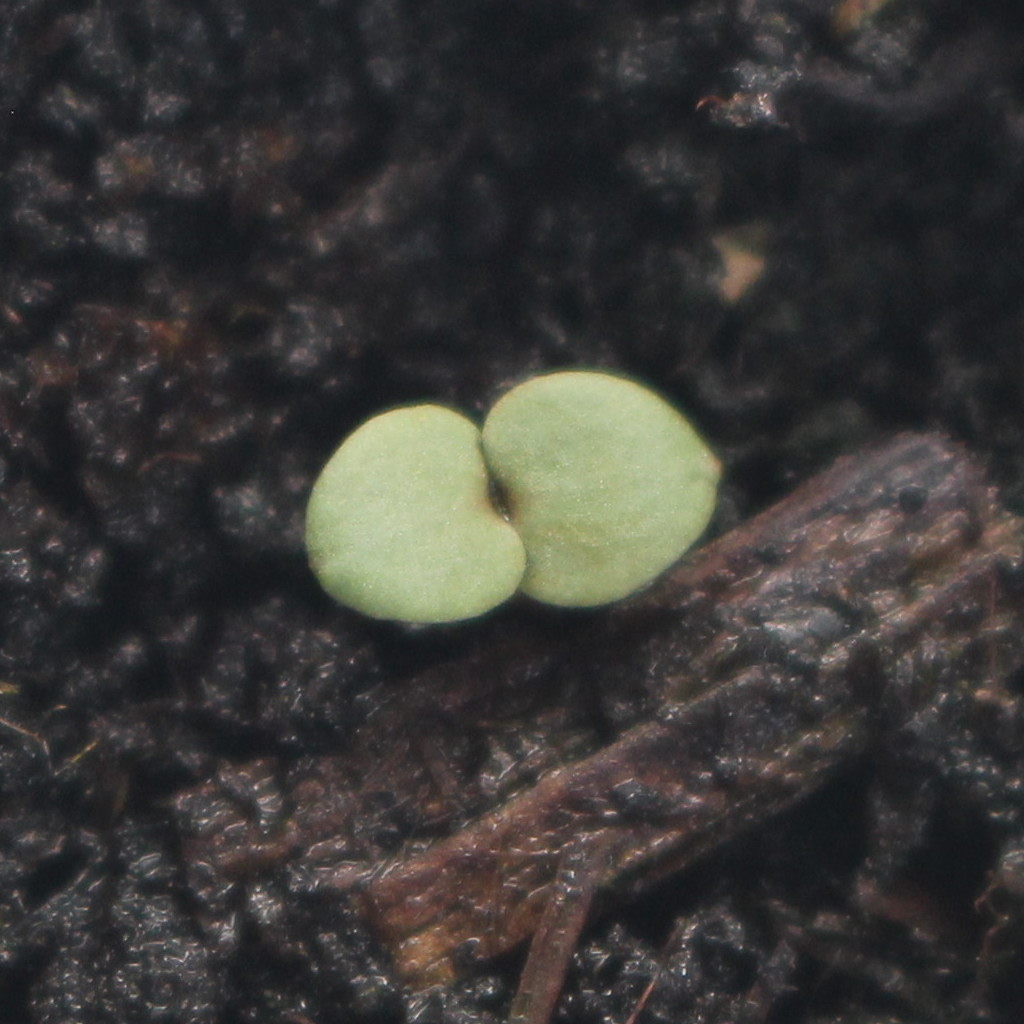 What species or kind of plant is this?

Veronica persica
